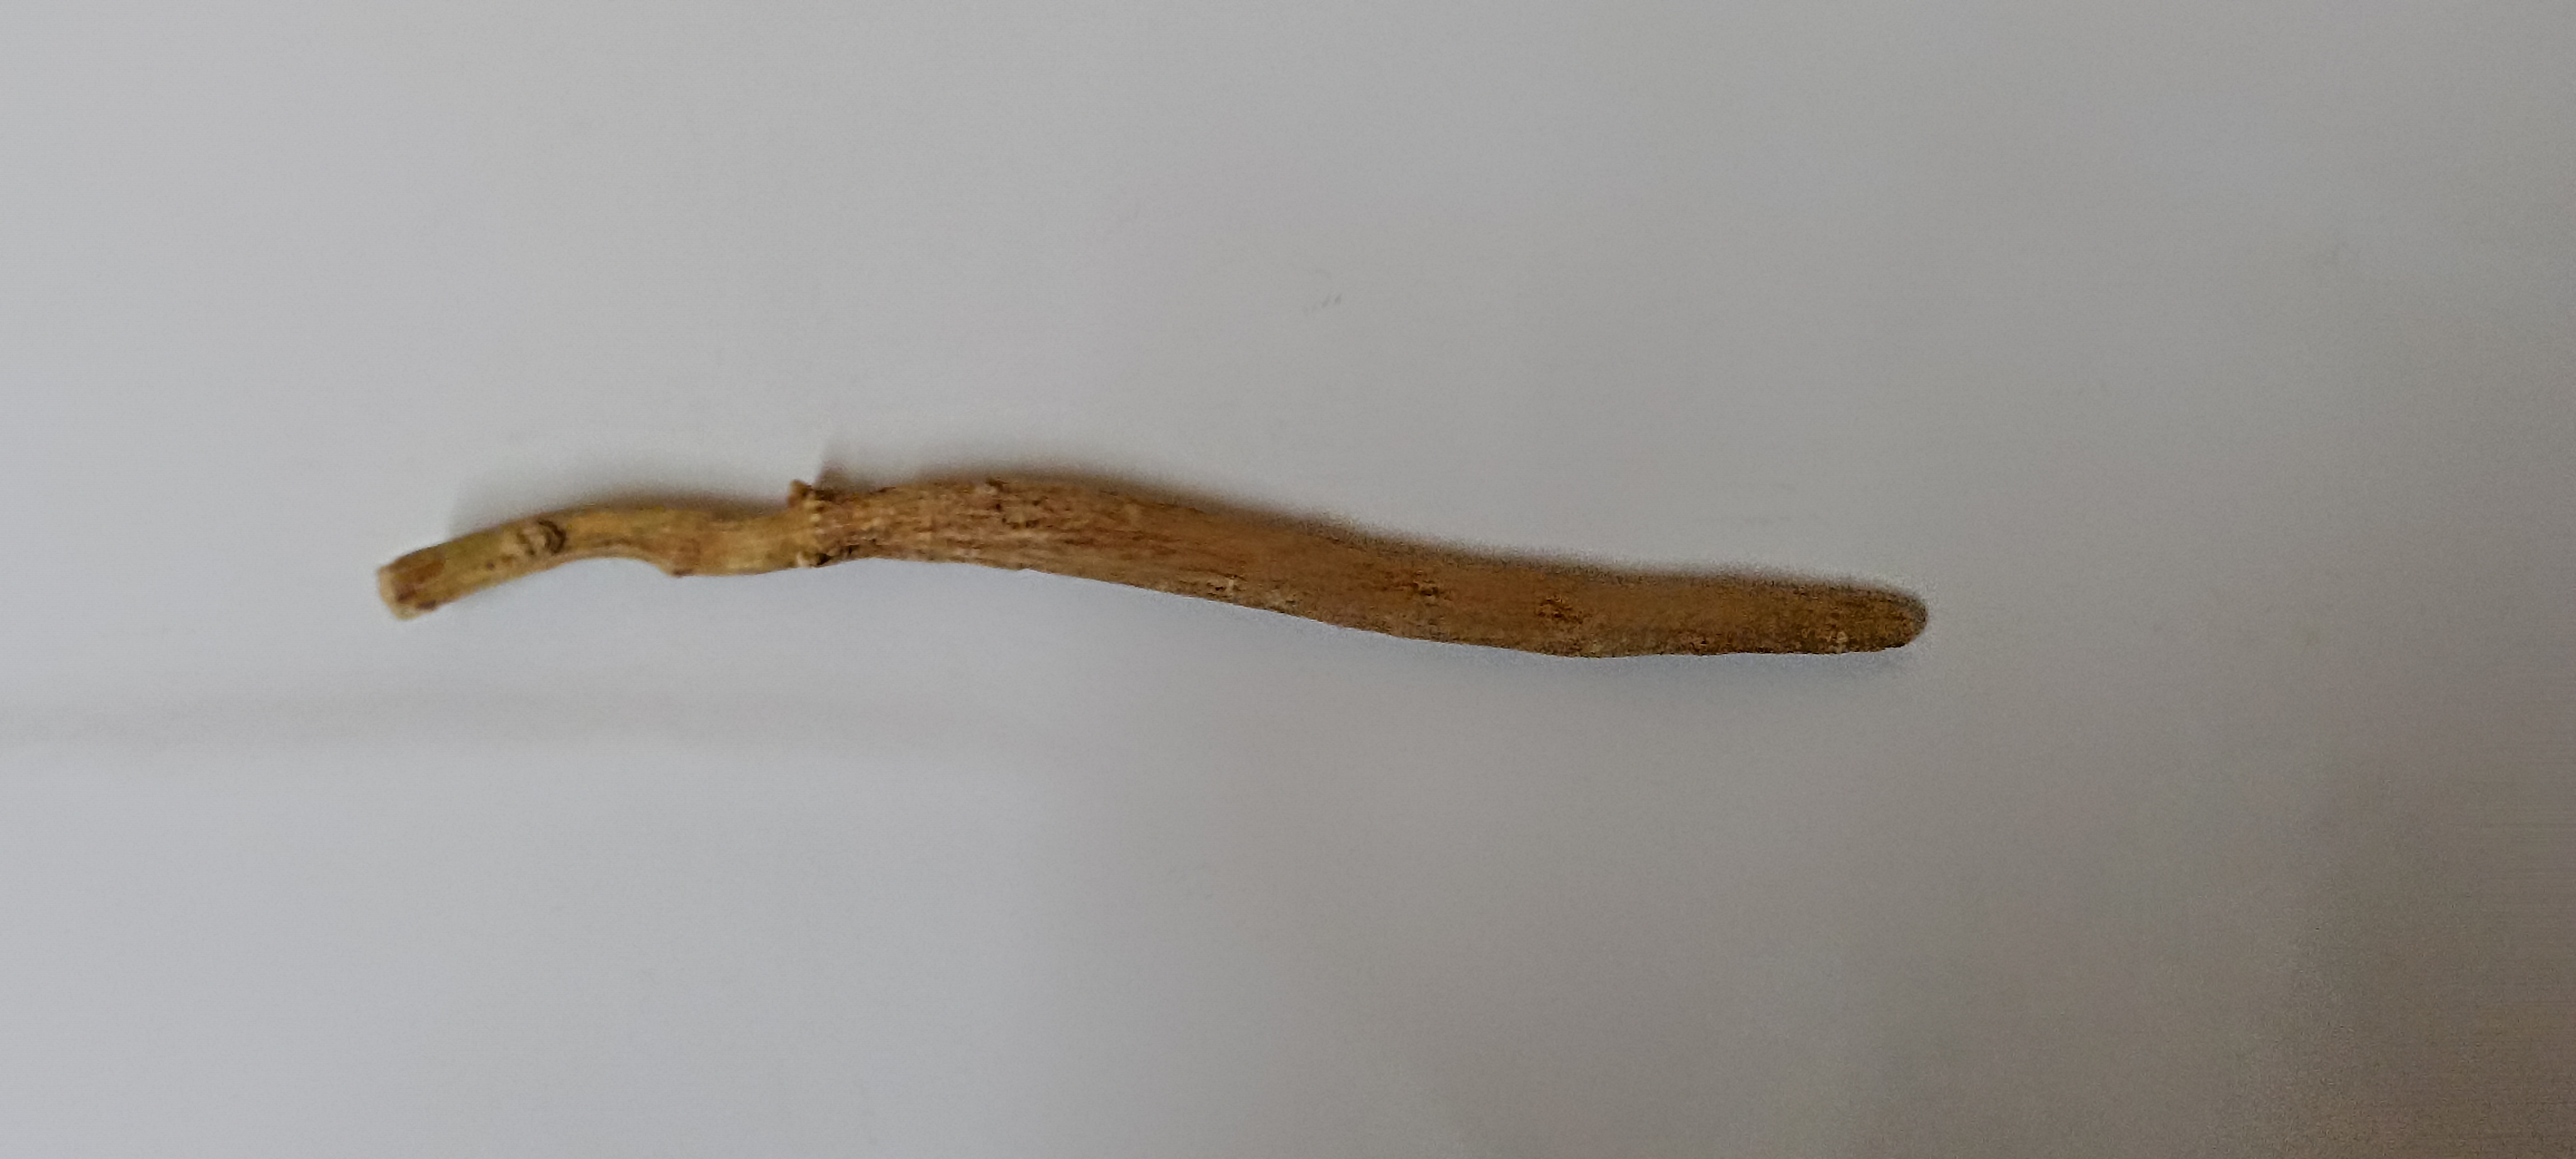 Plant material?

ashwagandha
